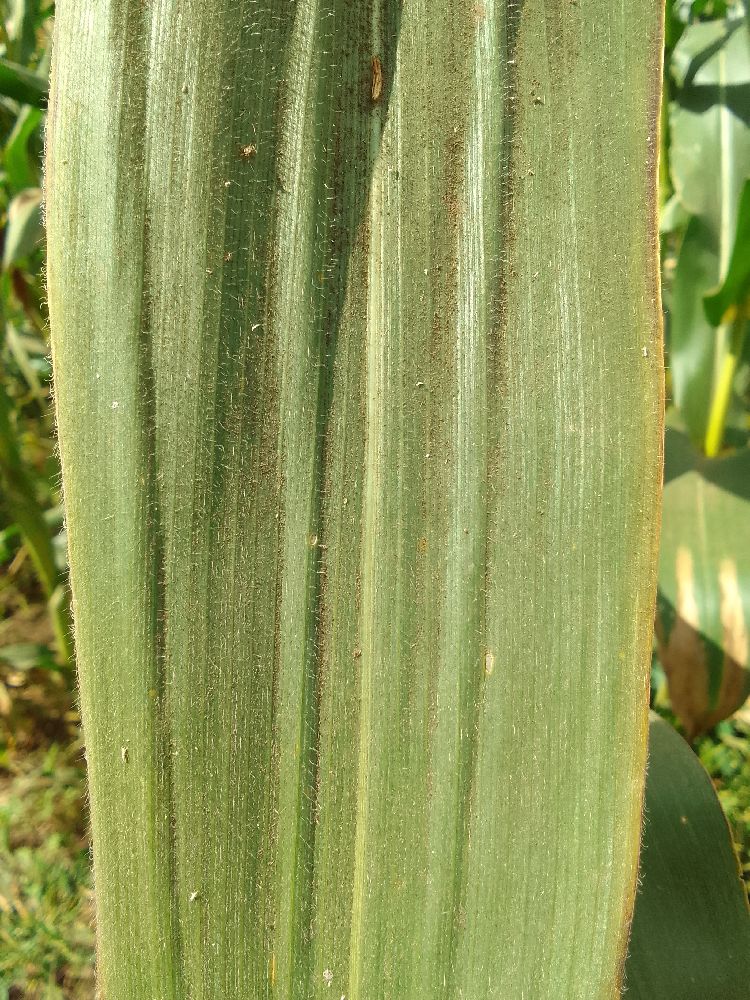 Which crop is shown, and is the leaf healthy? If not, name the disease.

maize, healthy
